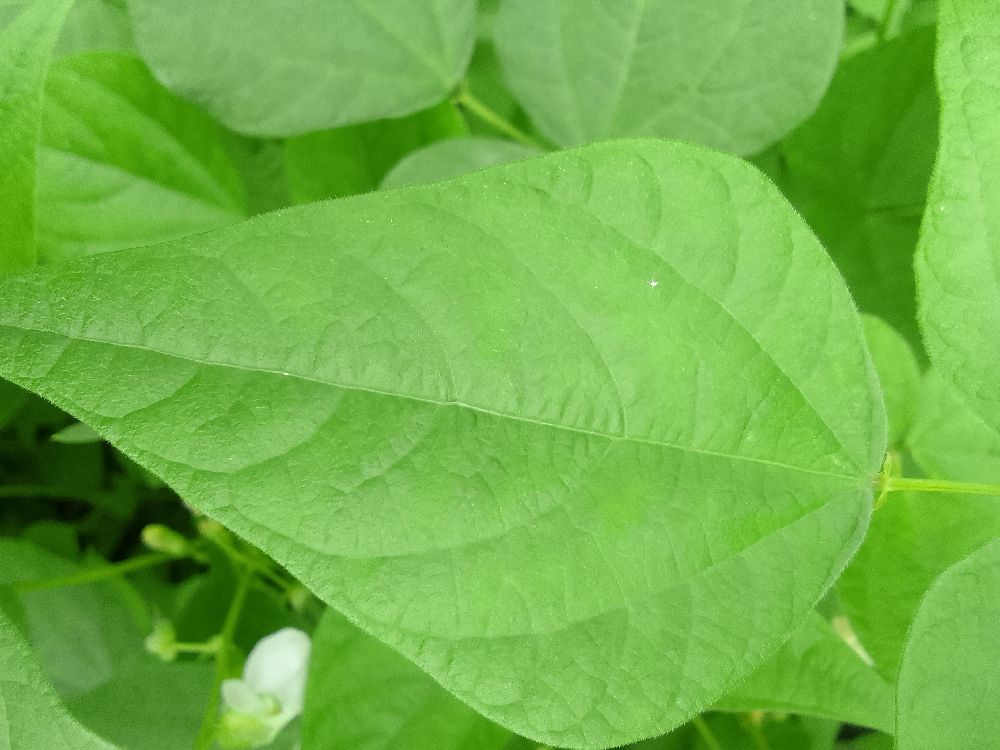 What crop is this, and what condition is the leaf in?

common bean, healthy
